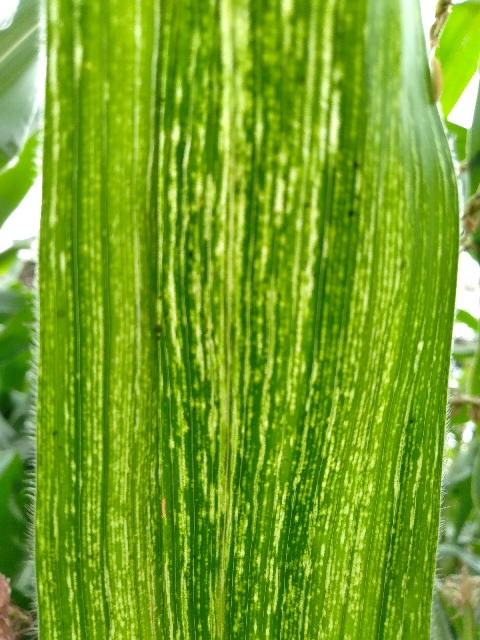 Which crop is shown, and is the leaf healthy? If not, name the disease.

maize, maize streak virus
